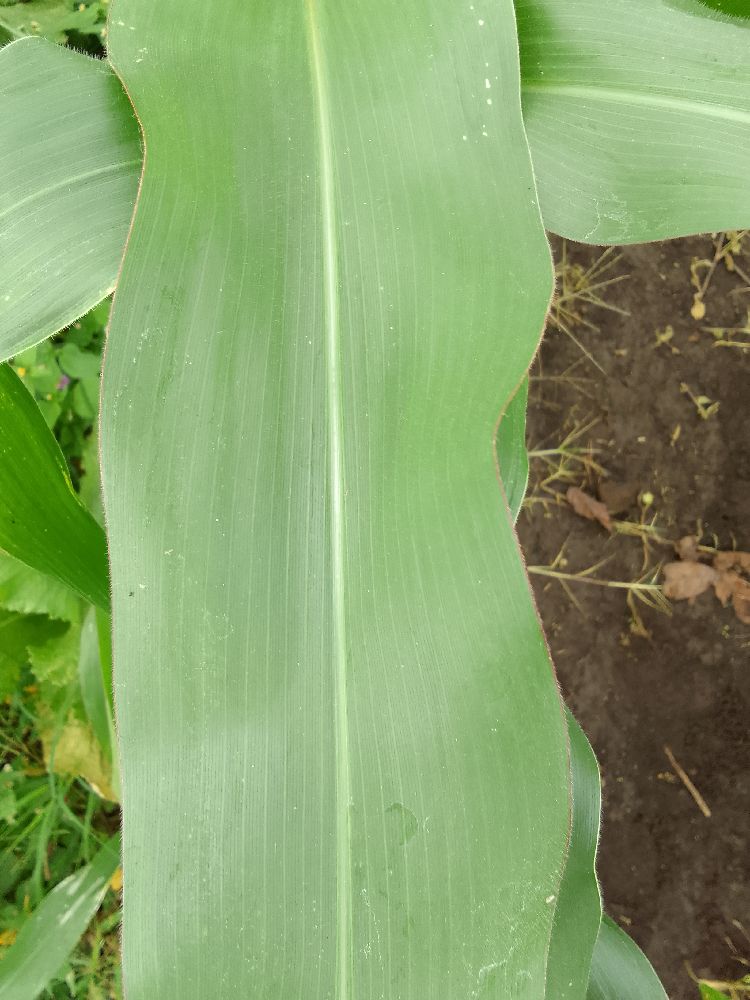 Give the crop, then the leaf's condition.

maize, healthy
